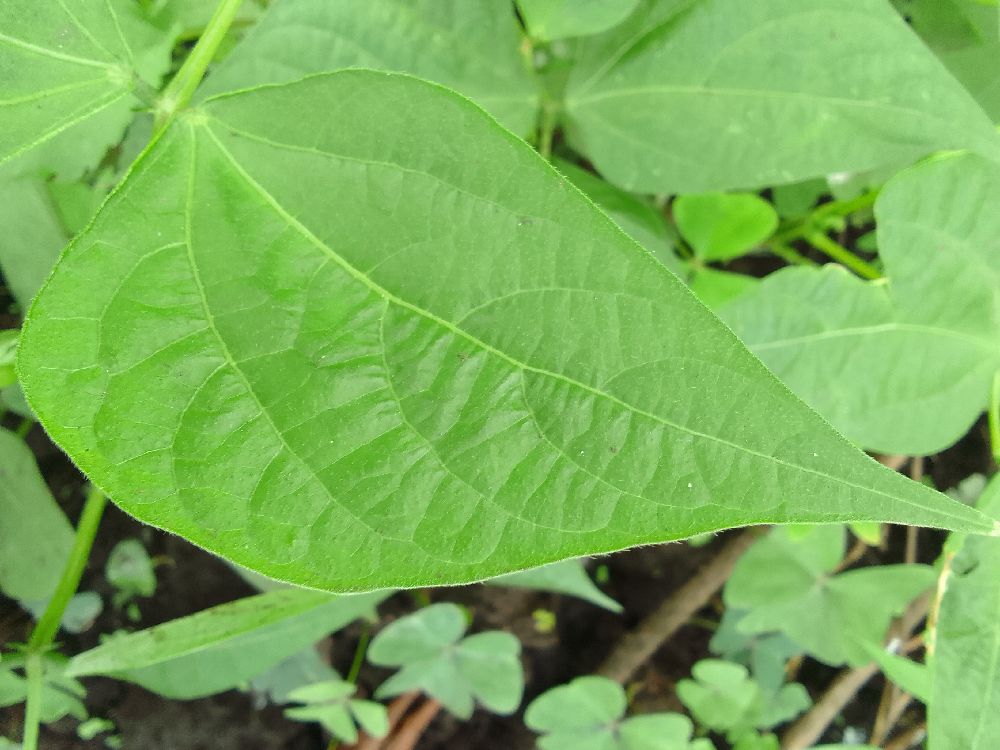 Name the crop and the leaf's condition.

common bean, healthy
